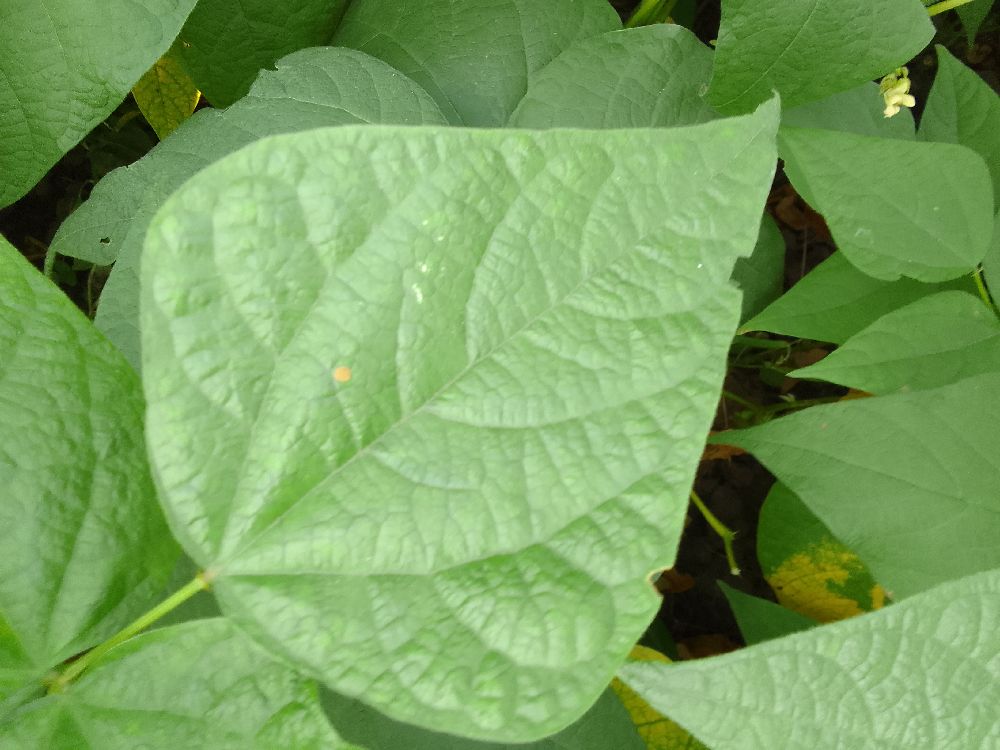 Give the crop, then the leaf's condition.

common bean, healthy
